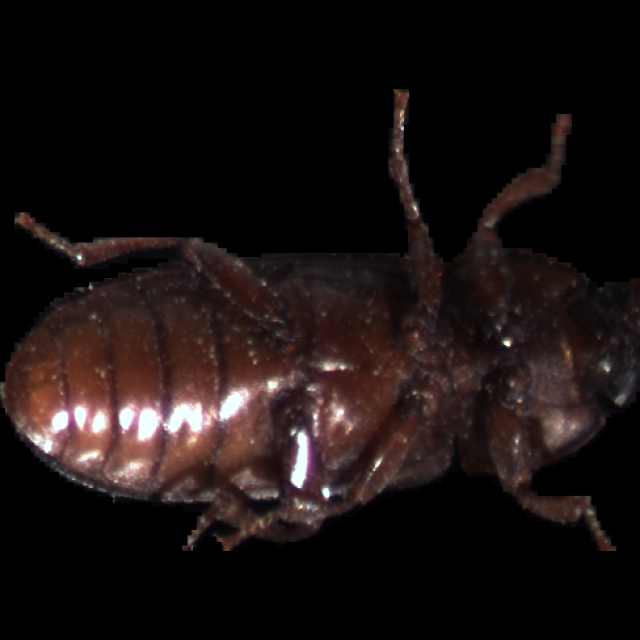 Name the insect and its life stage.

mealworm beetle
